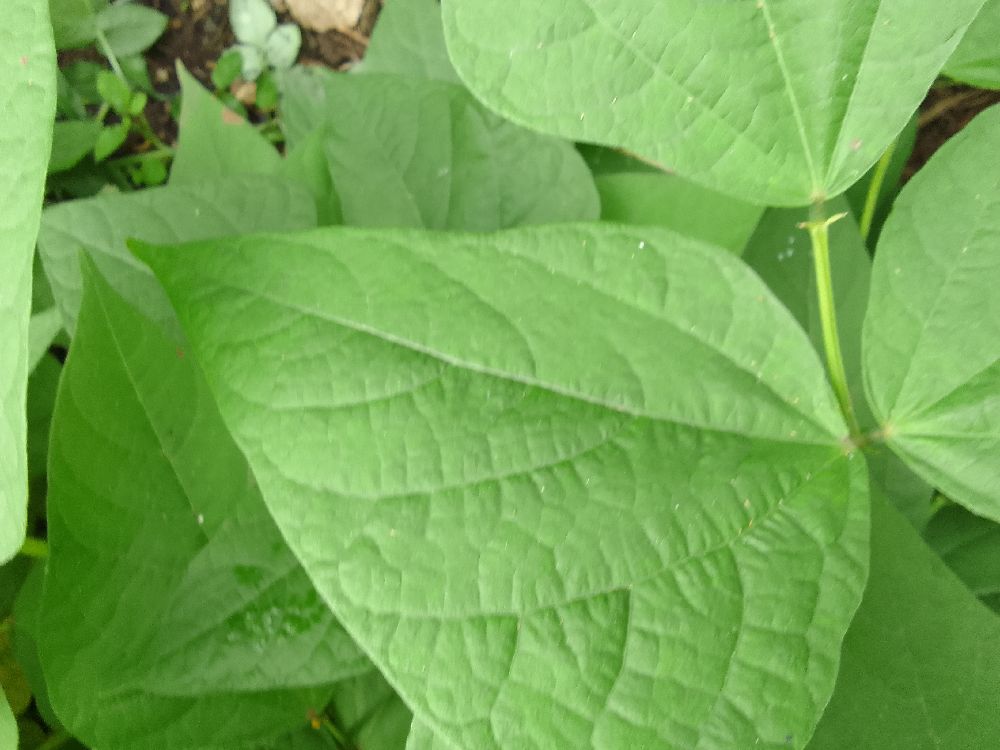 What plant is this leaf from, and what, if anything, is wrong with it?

common bean, healthy
